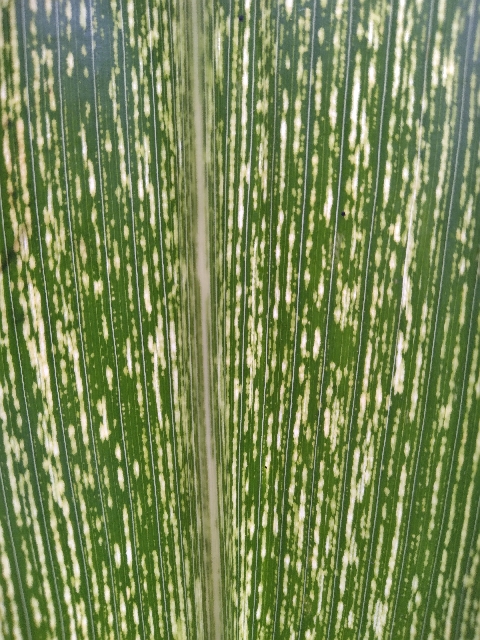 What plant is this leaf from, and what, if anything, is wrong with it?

maize, maize streak virus
